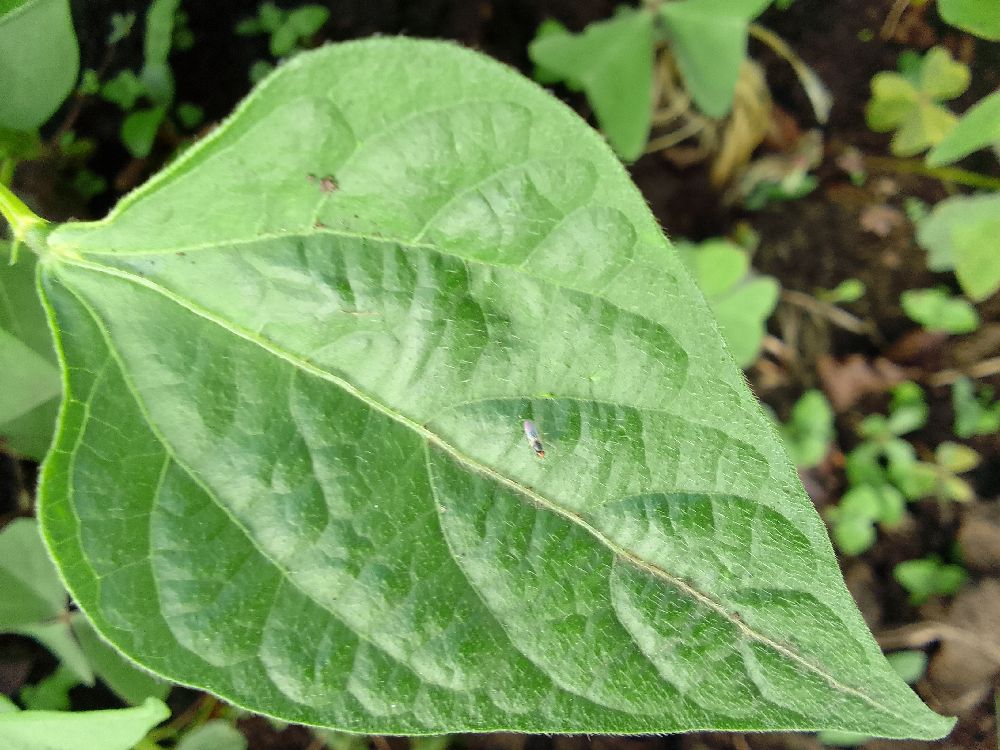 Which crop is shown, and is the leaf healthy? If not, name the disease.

common bean, healthy
